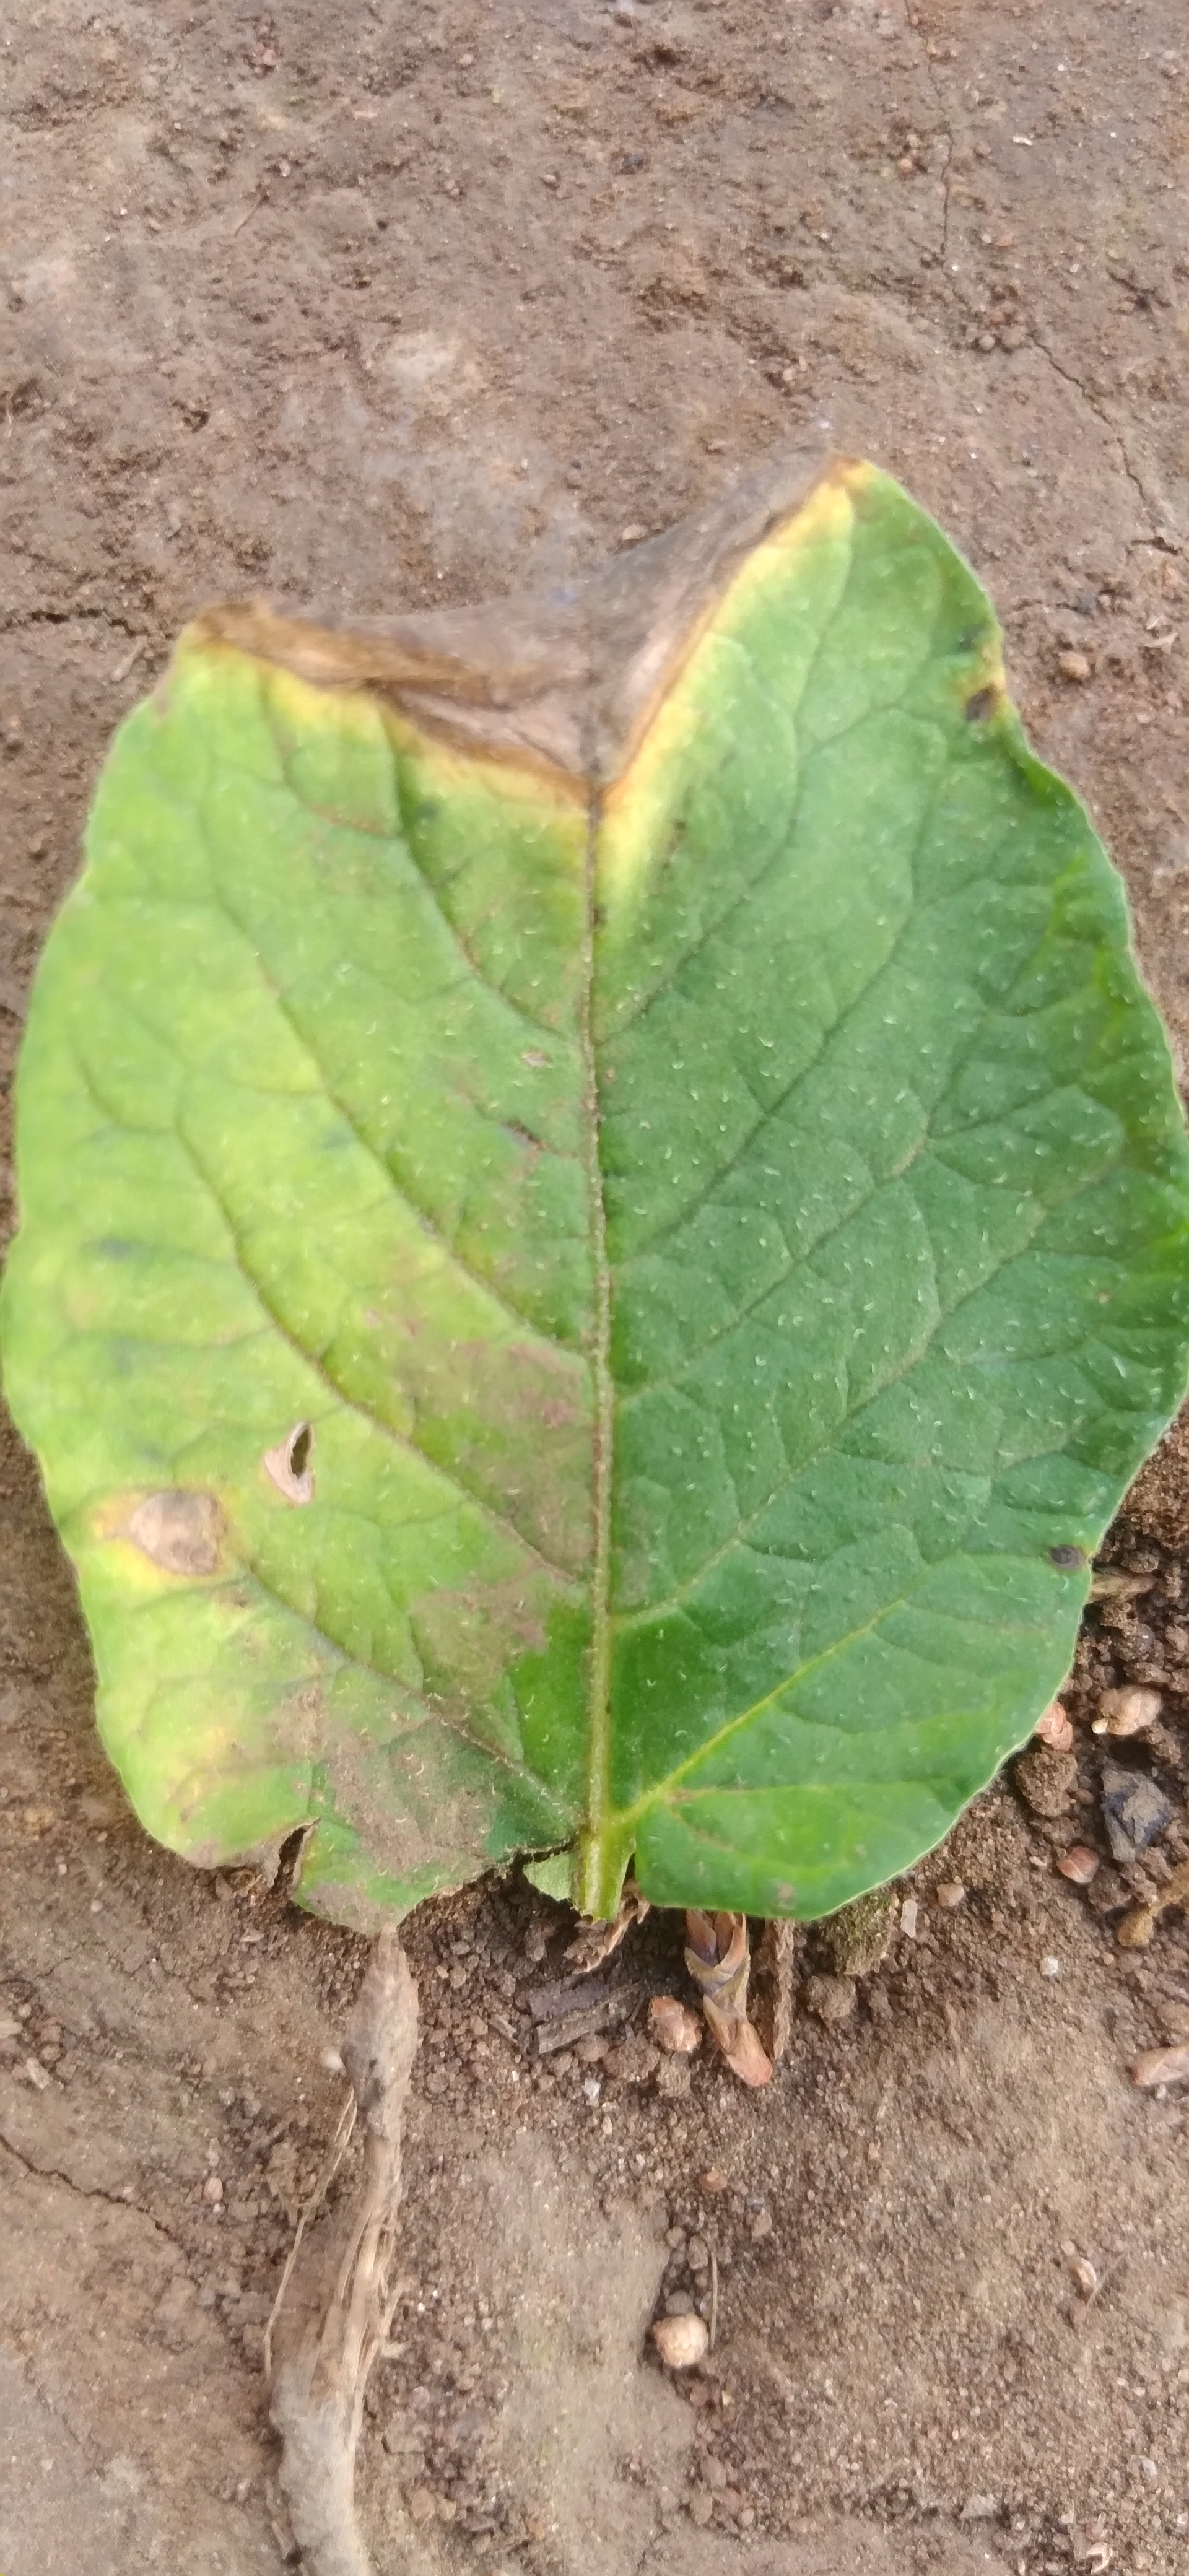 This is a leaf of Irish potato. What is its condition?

early blight
